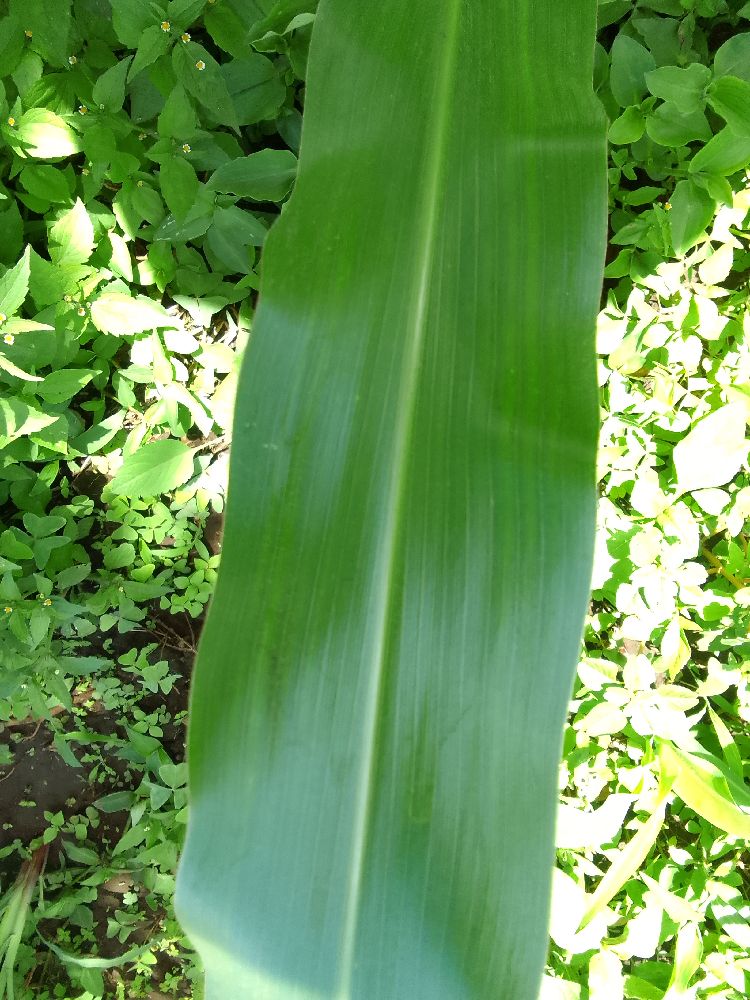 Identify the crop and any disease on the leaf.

maize, healthy
